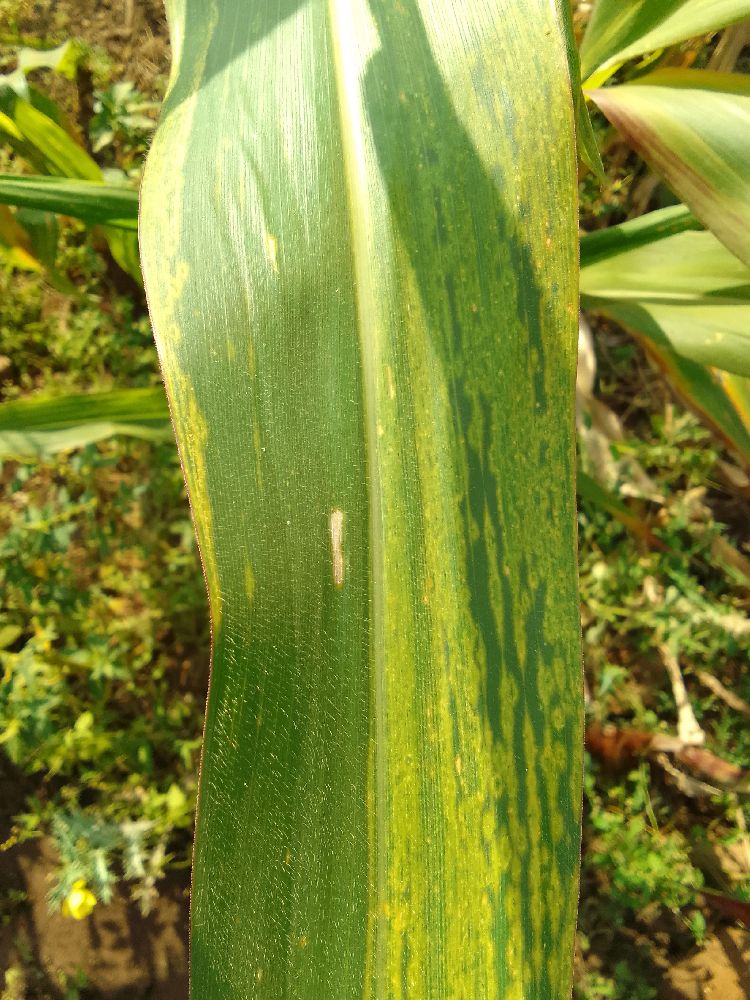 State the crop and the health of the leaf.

maize, maize lethal necrosis
